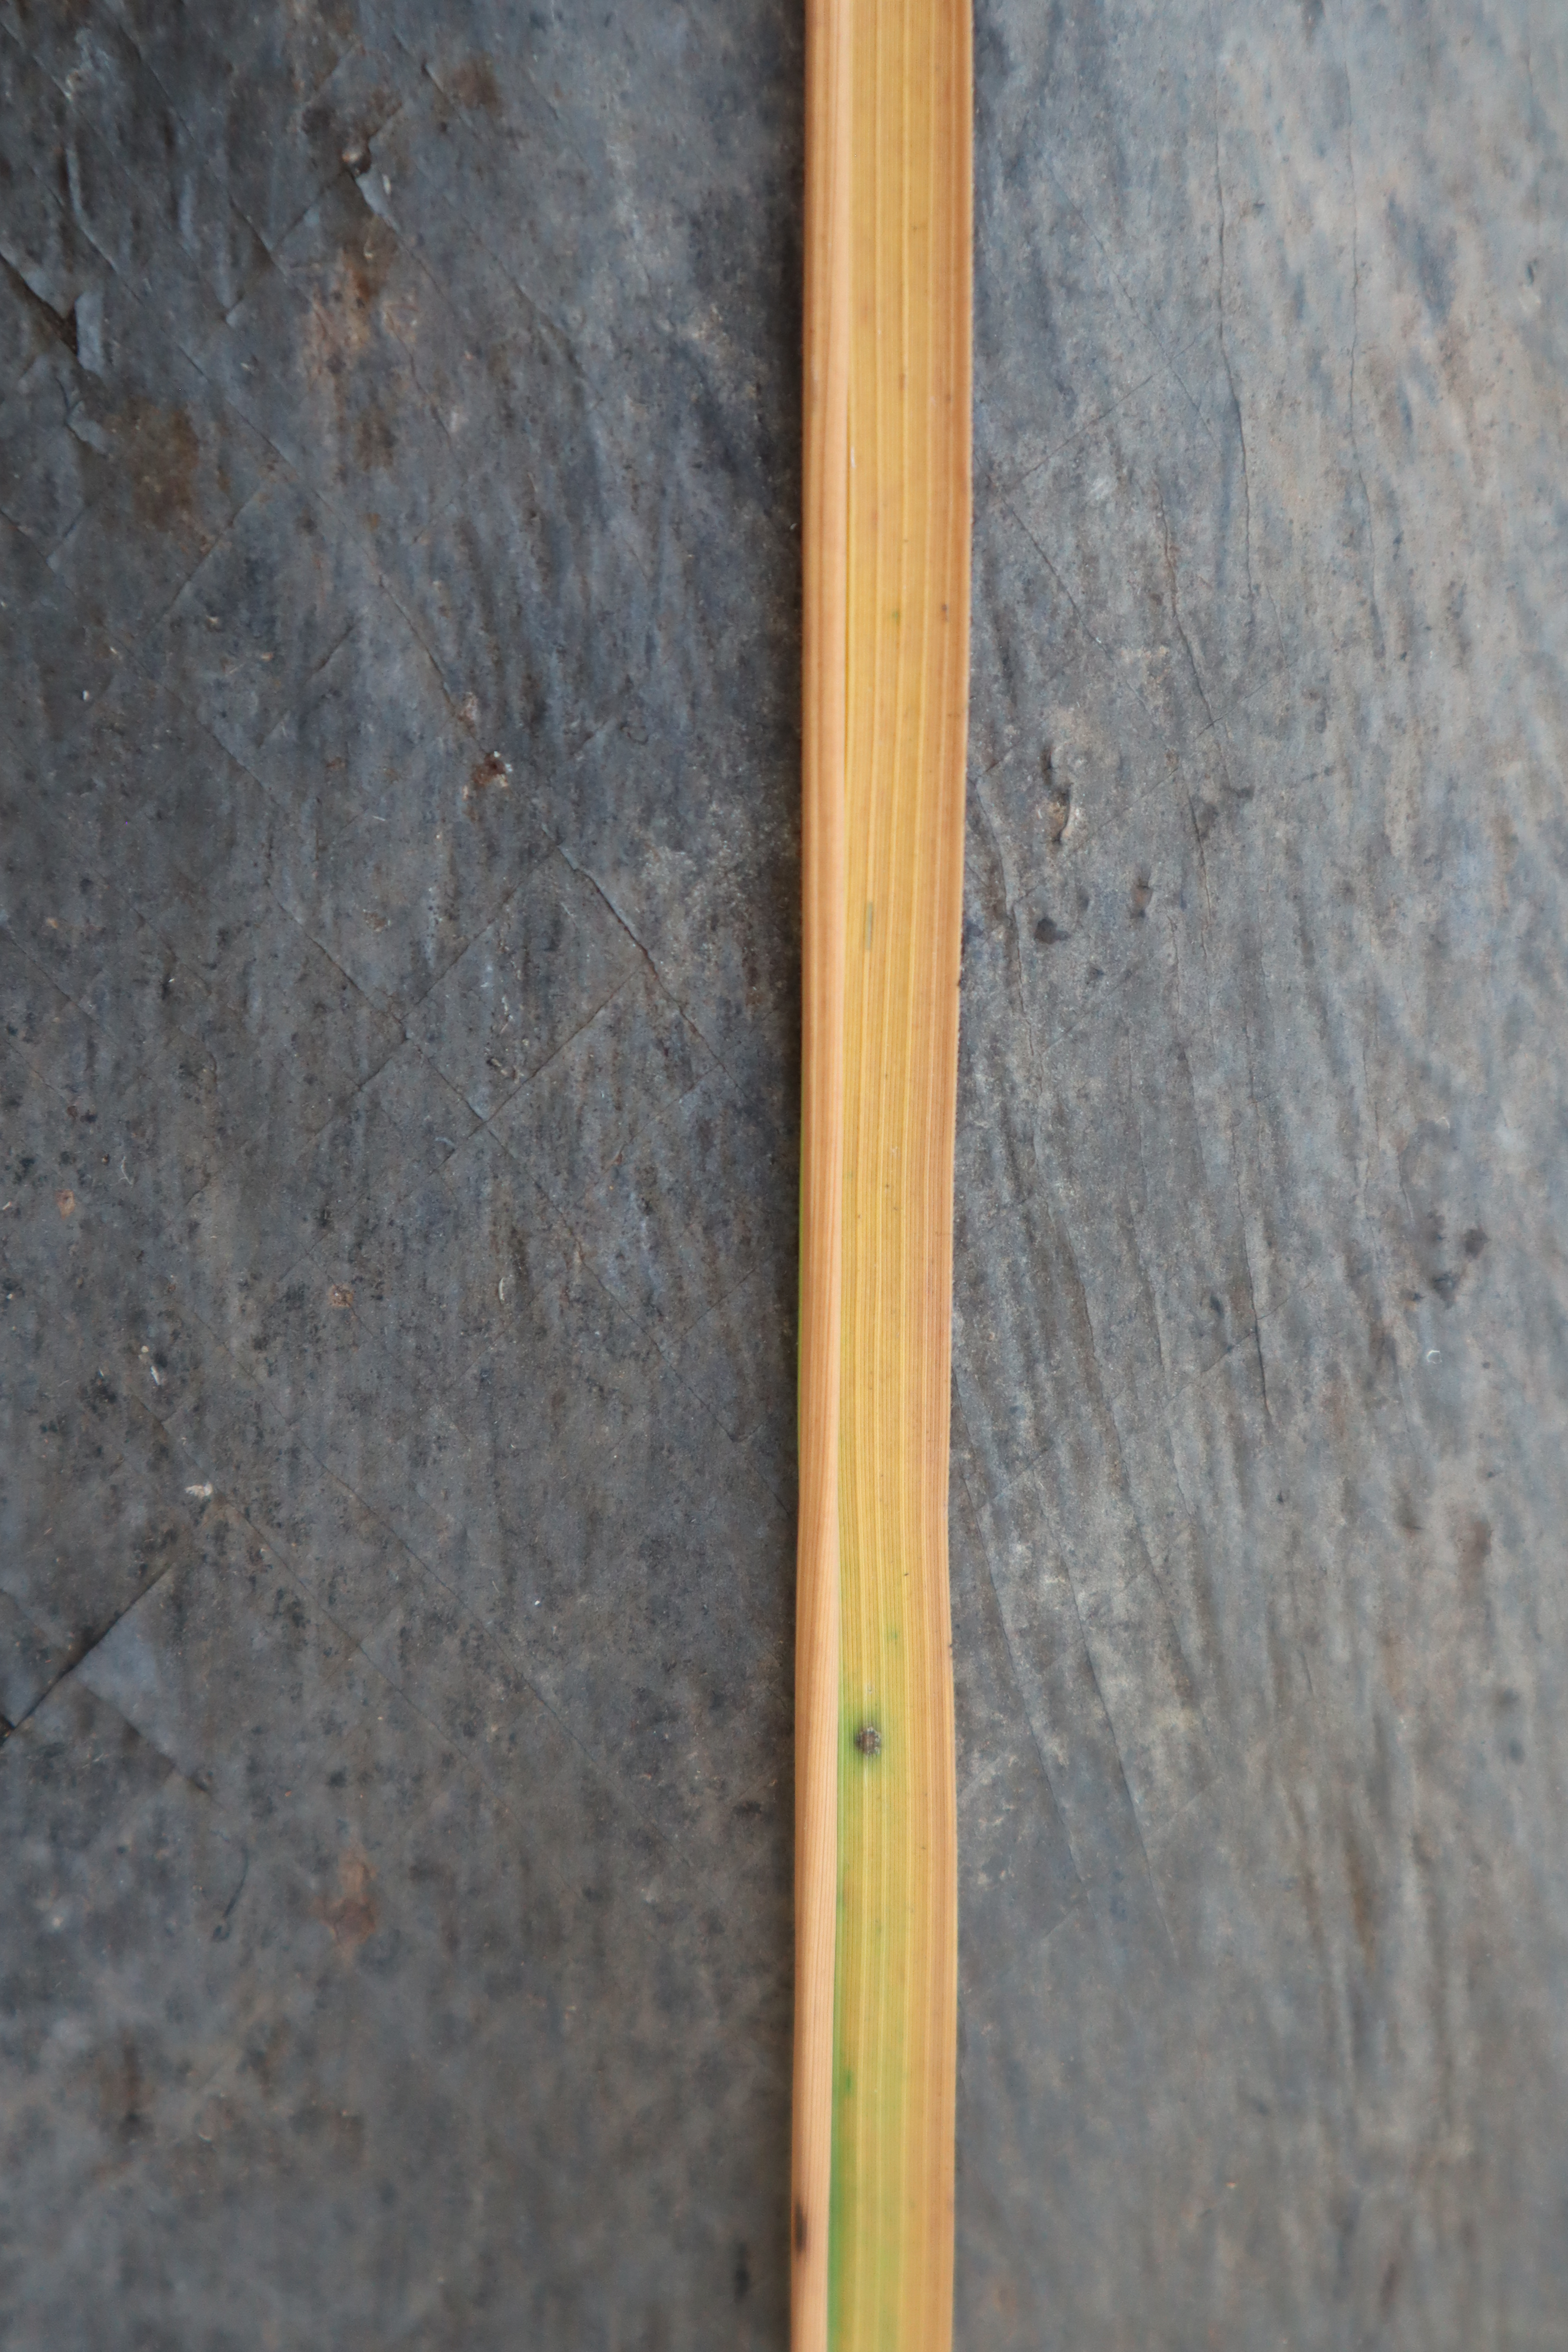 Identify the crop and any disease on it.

rice, tungro virus disease
